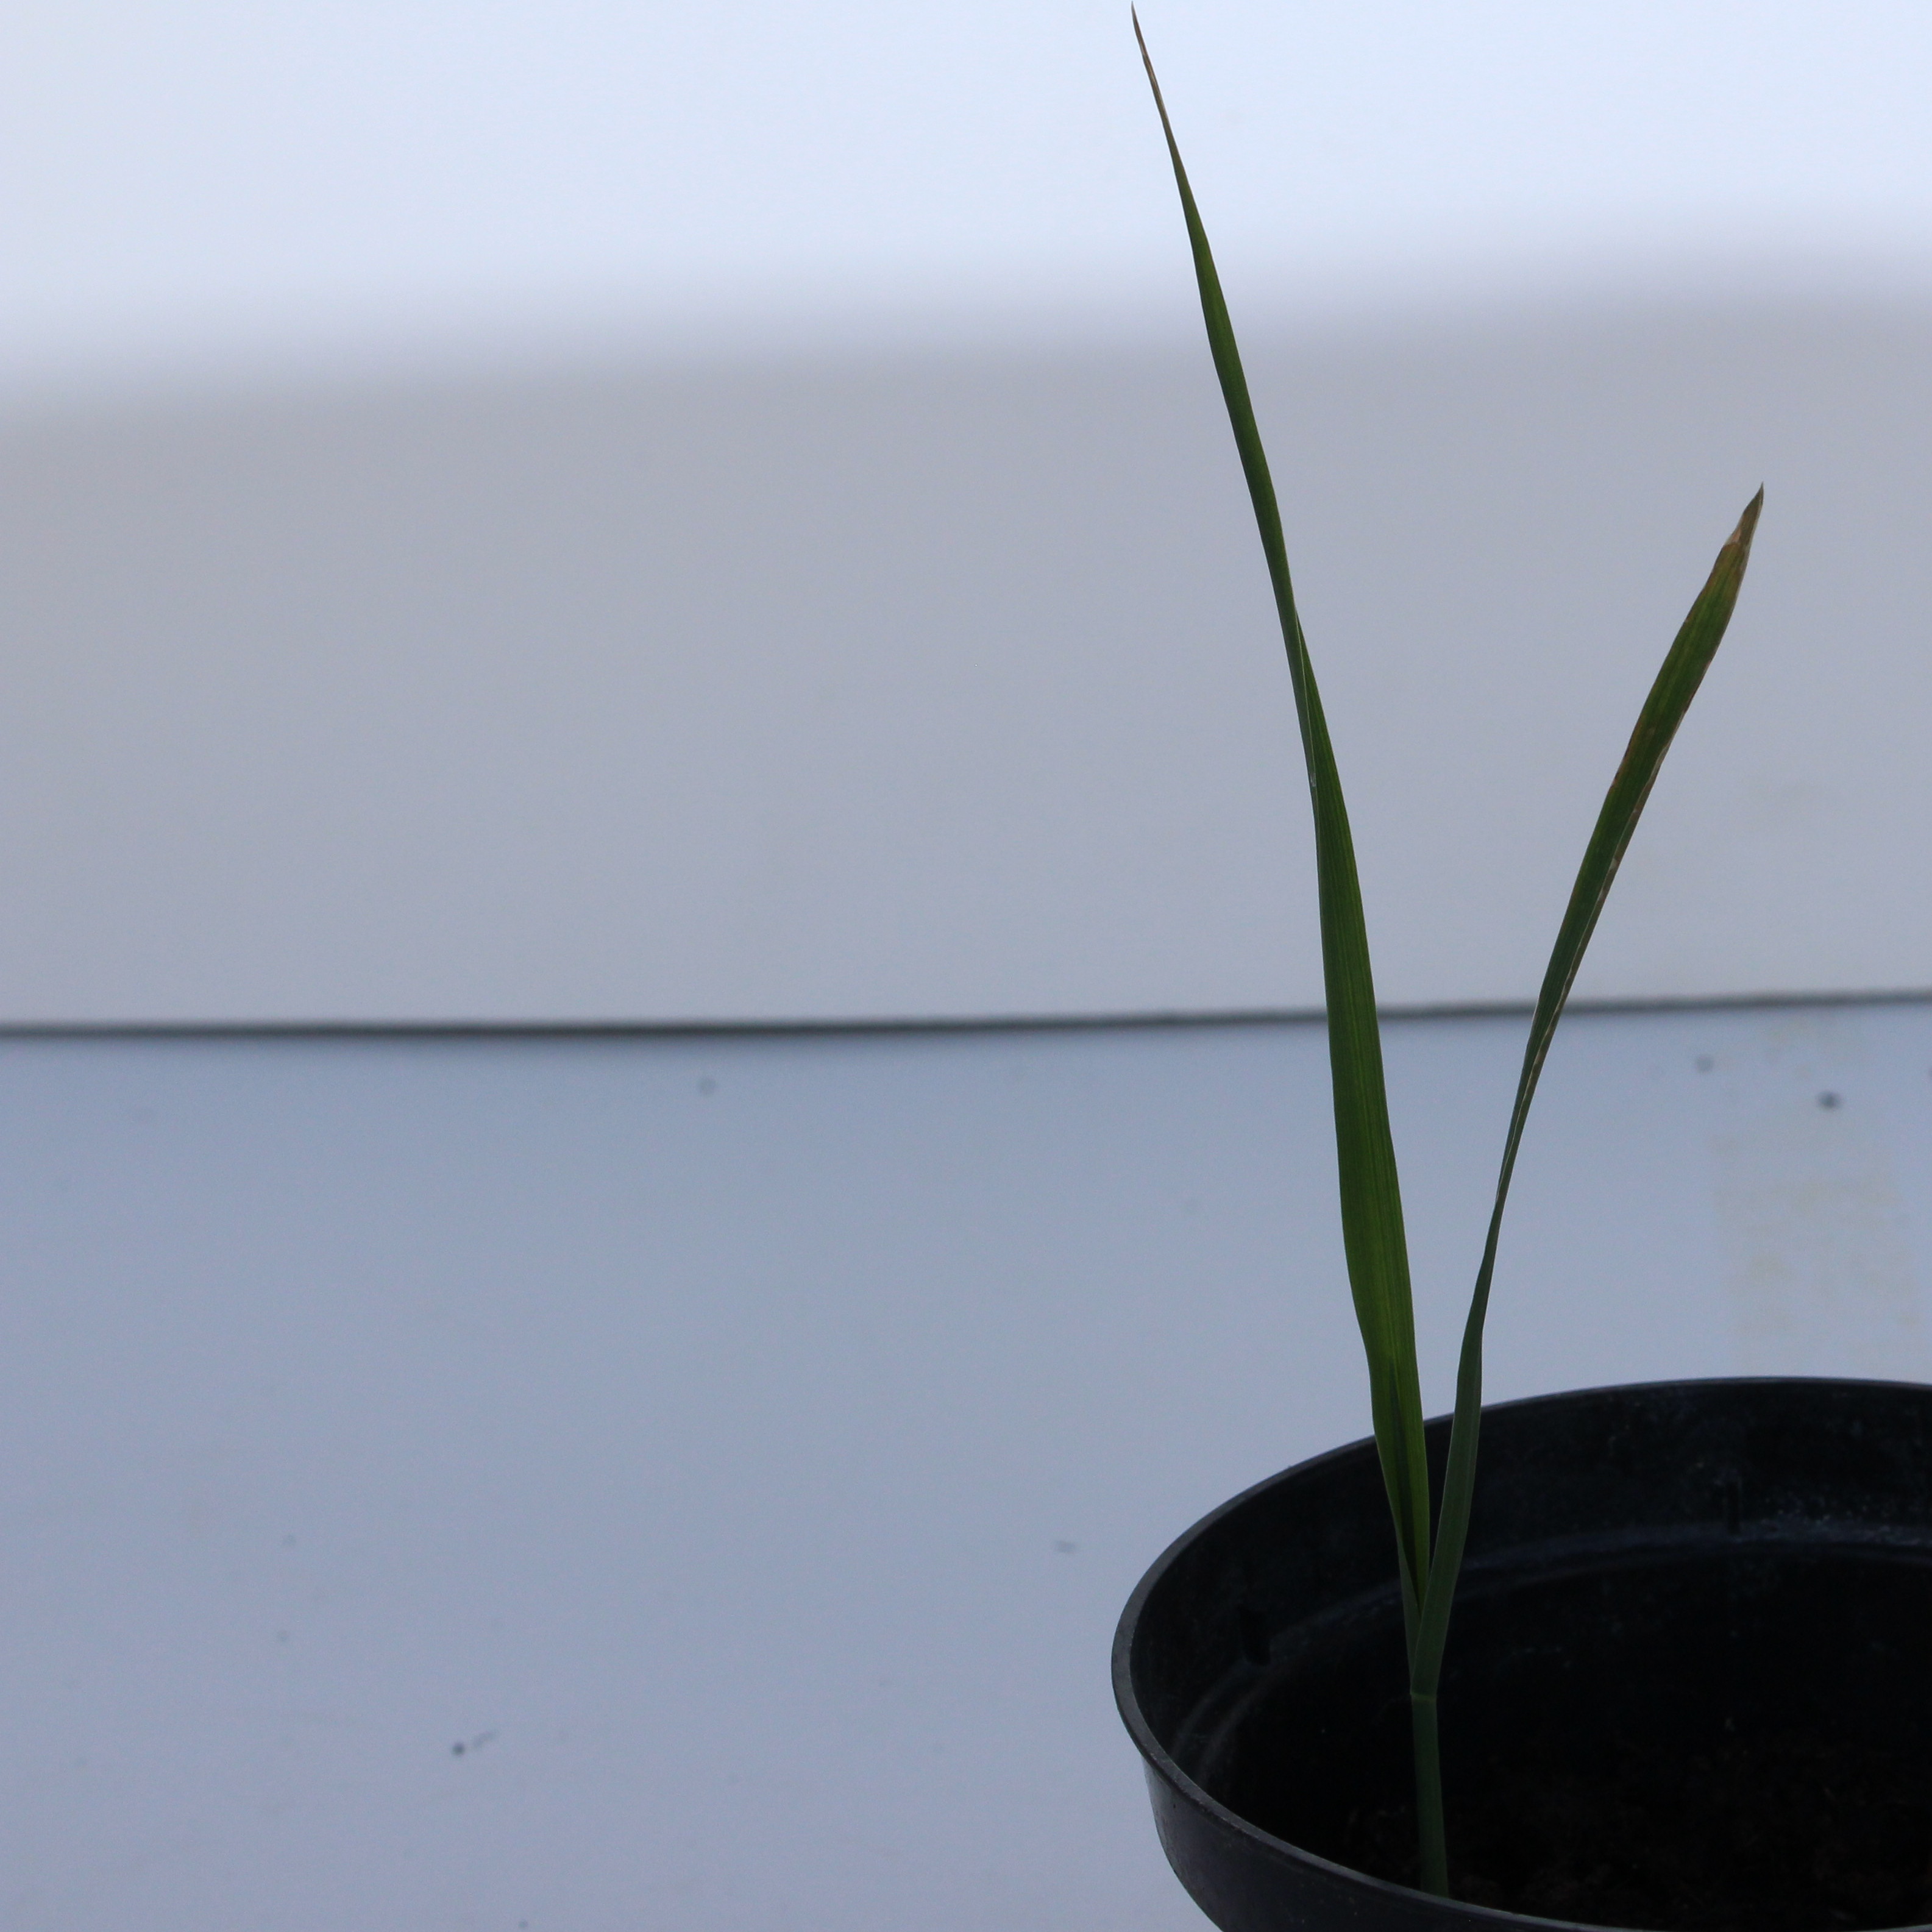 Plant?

Avena sterilis
